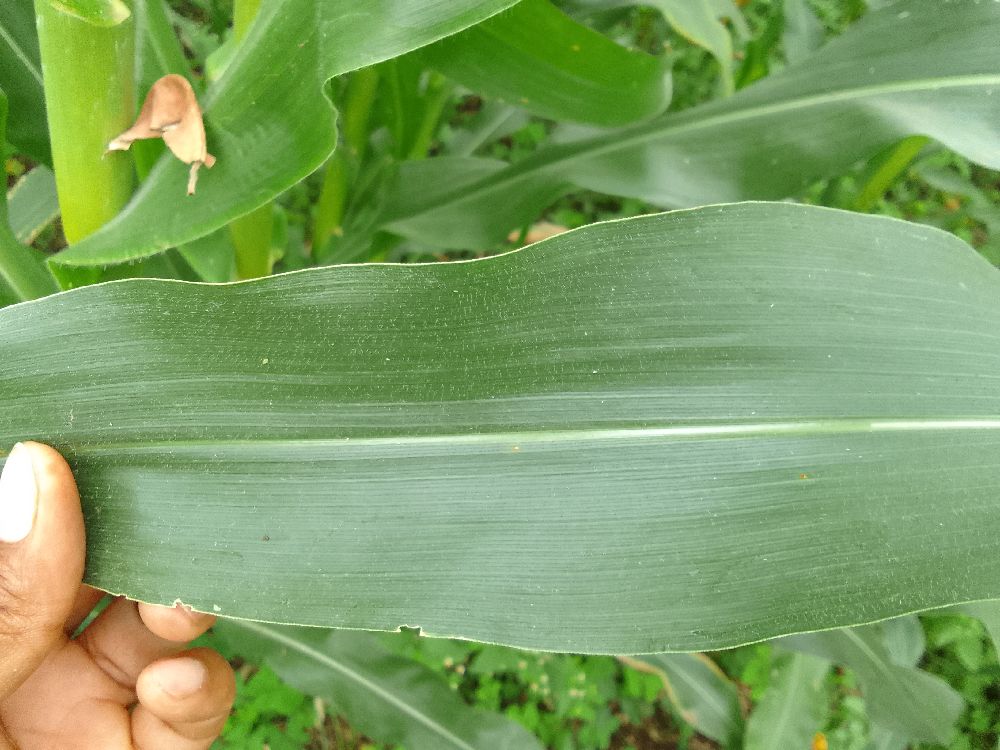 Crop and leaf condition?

maize, healthy
